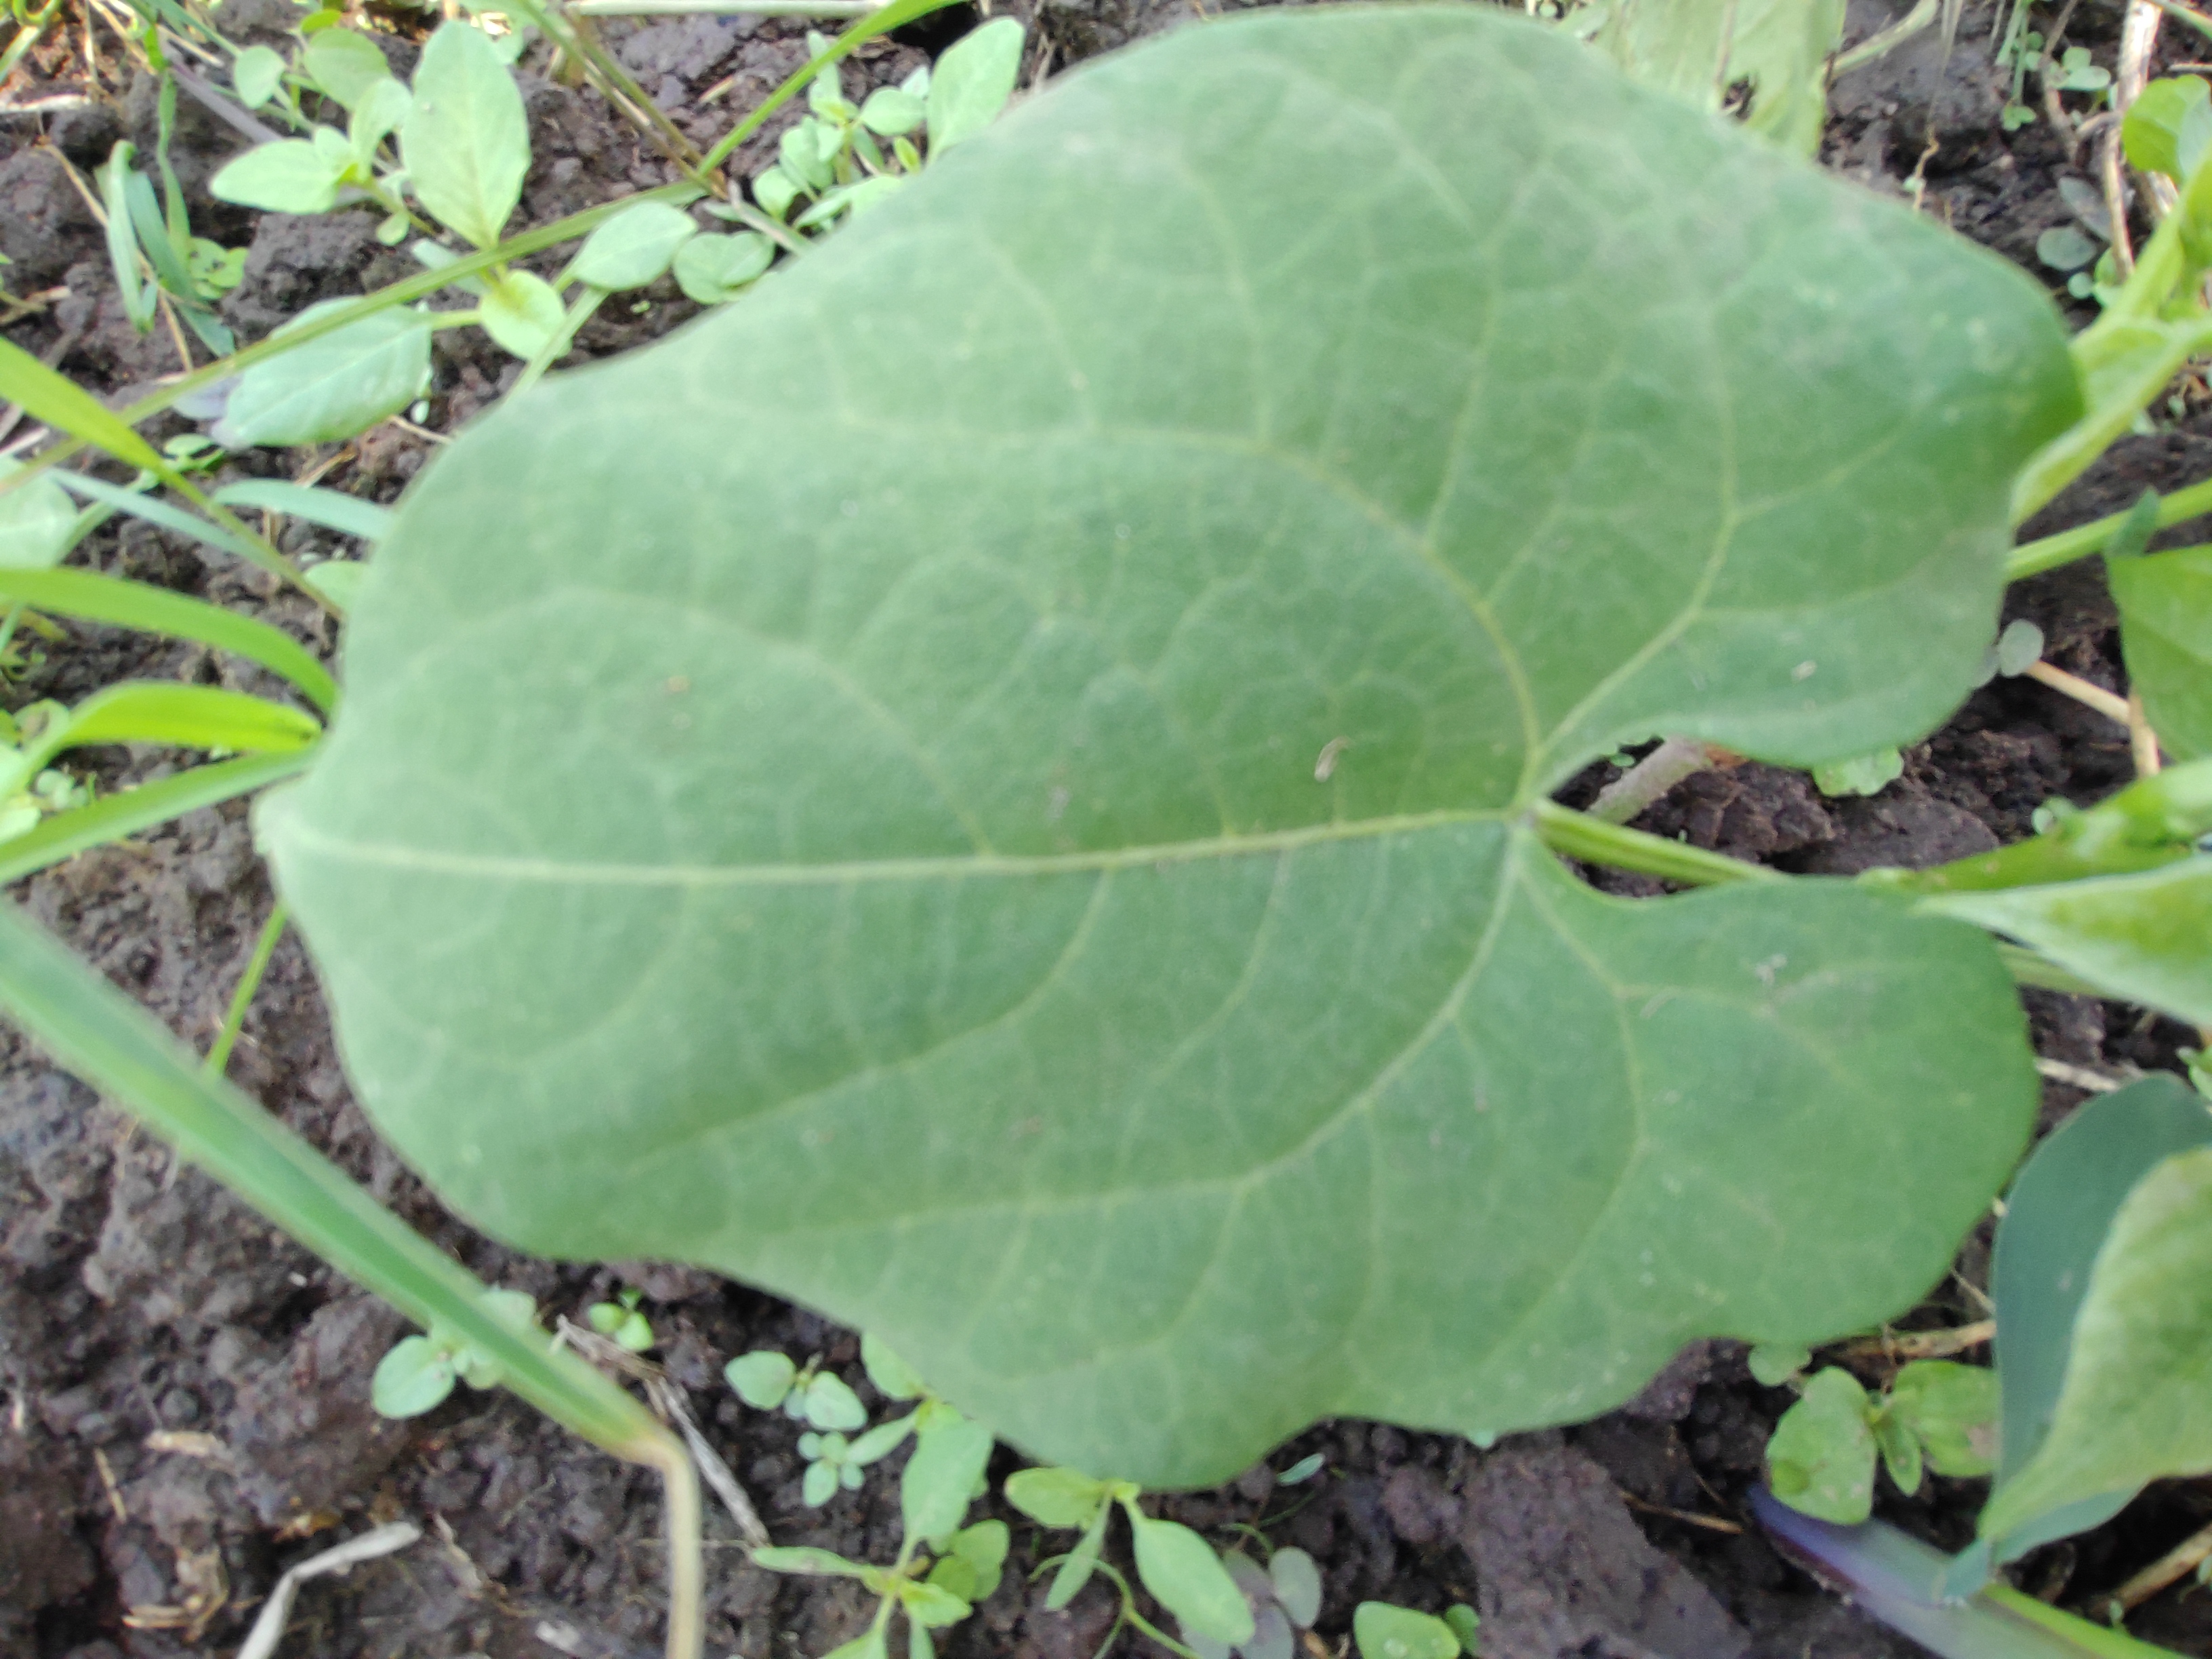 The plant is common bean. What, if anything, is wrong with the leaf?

healthy
